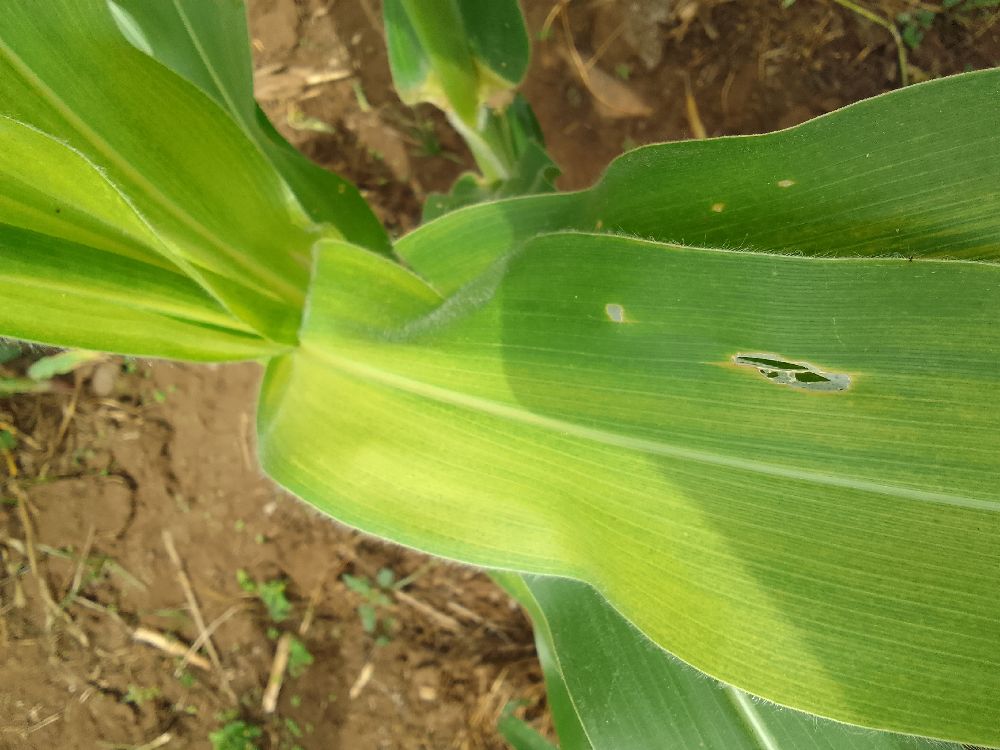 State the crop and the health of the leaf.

maize, maize lethal necrosis
